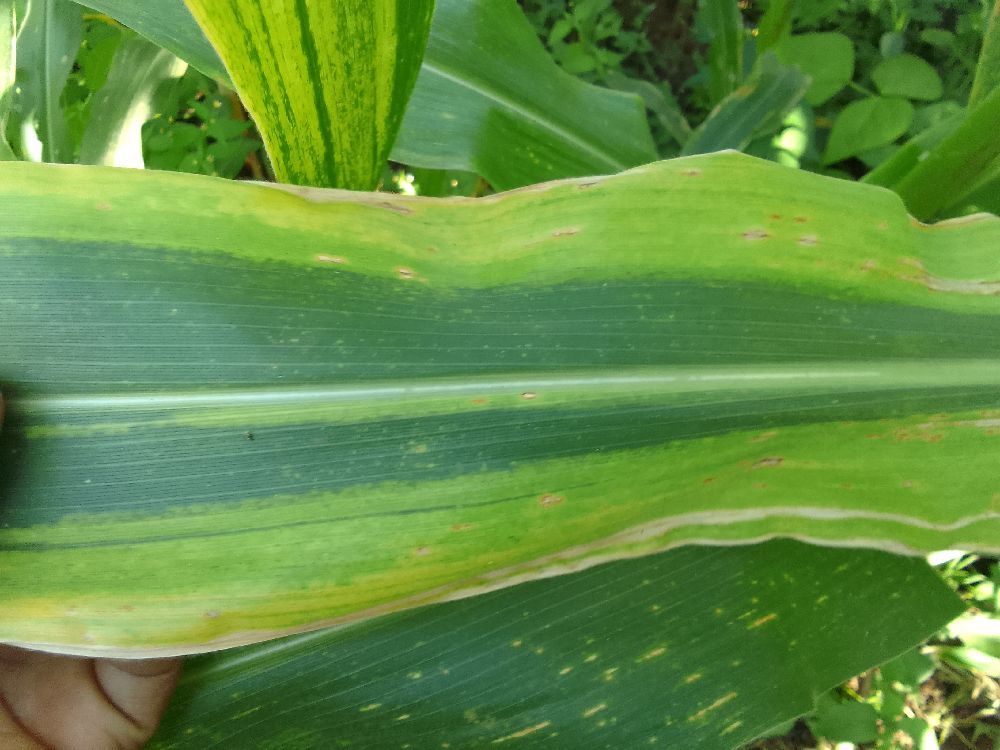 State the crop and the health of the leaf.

maize, maize lethal necrosis
